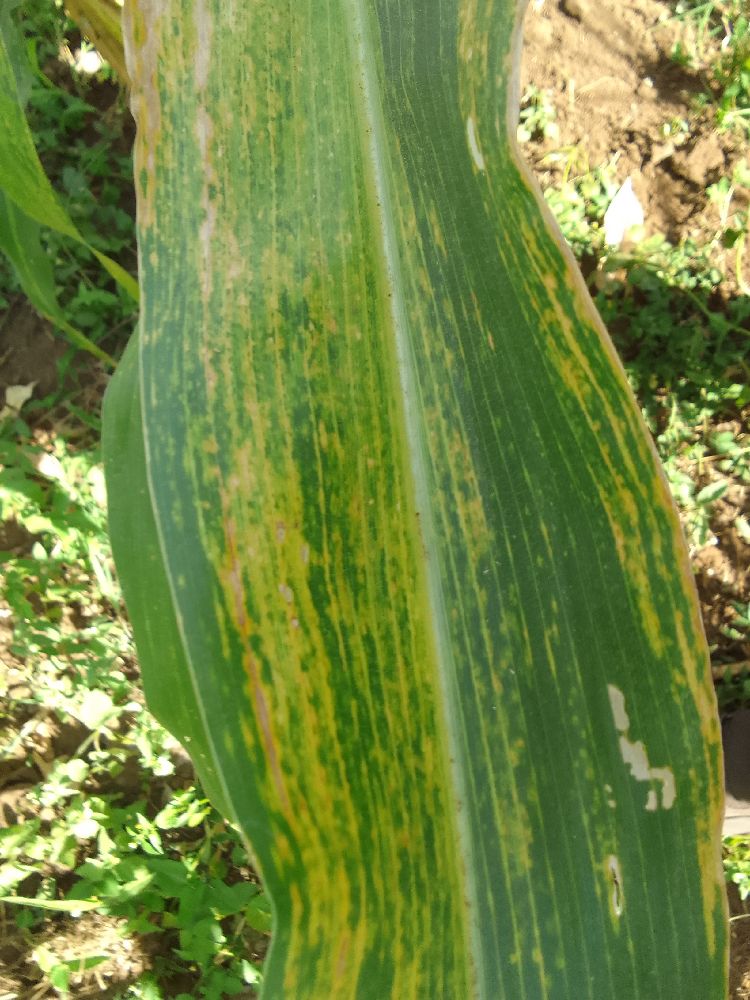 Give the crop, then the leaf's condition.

maize, maize lethal necrosis
